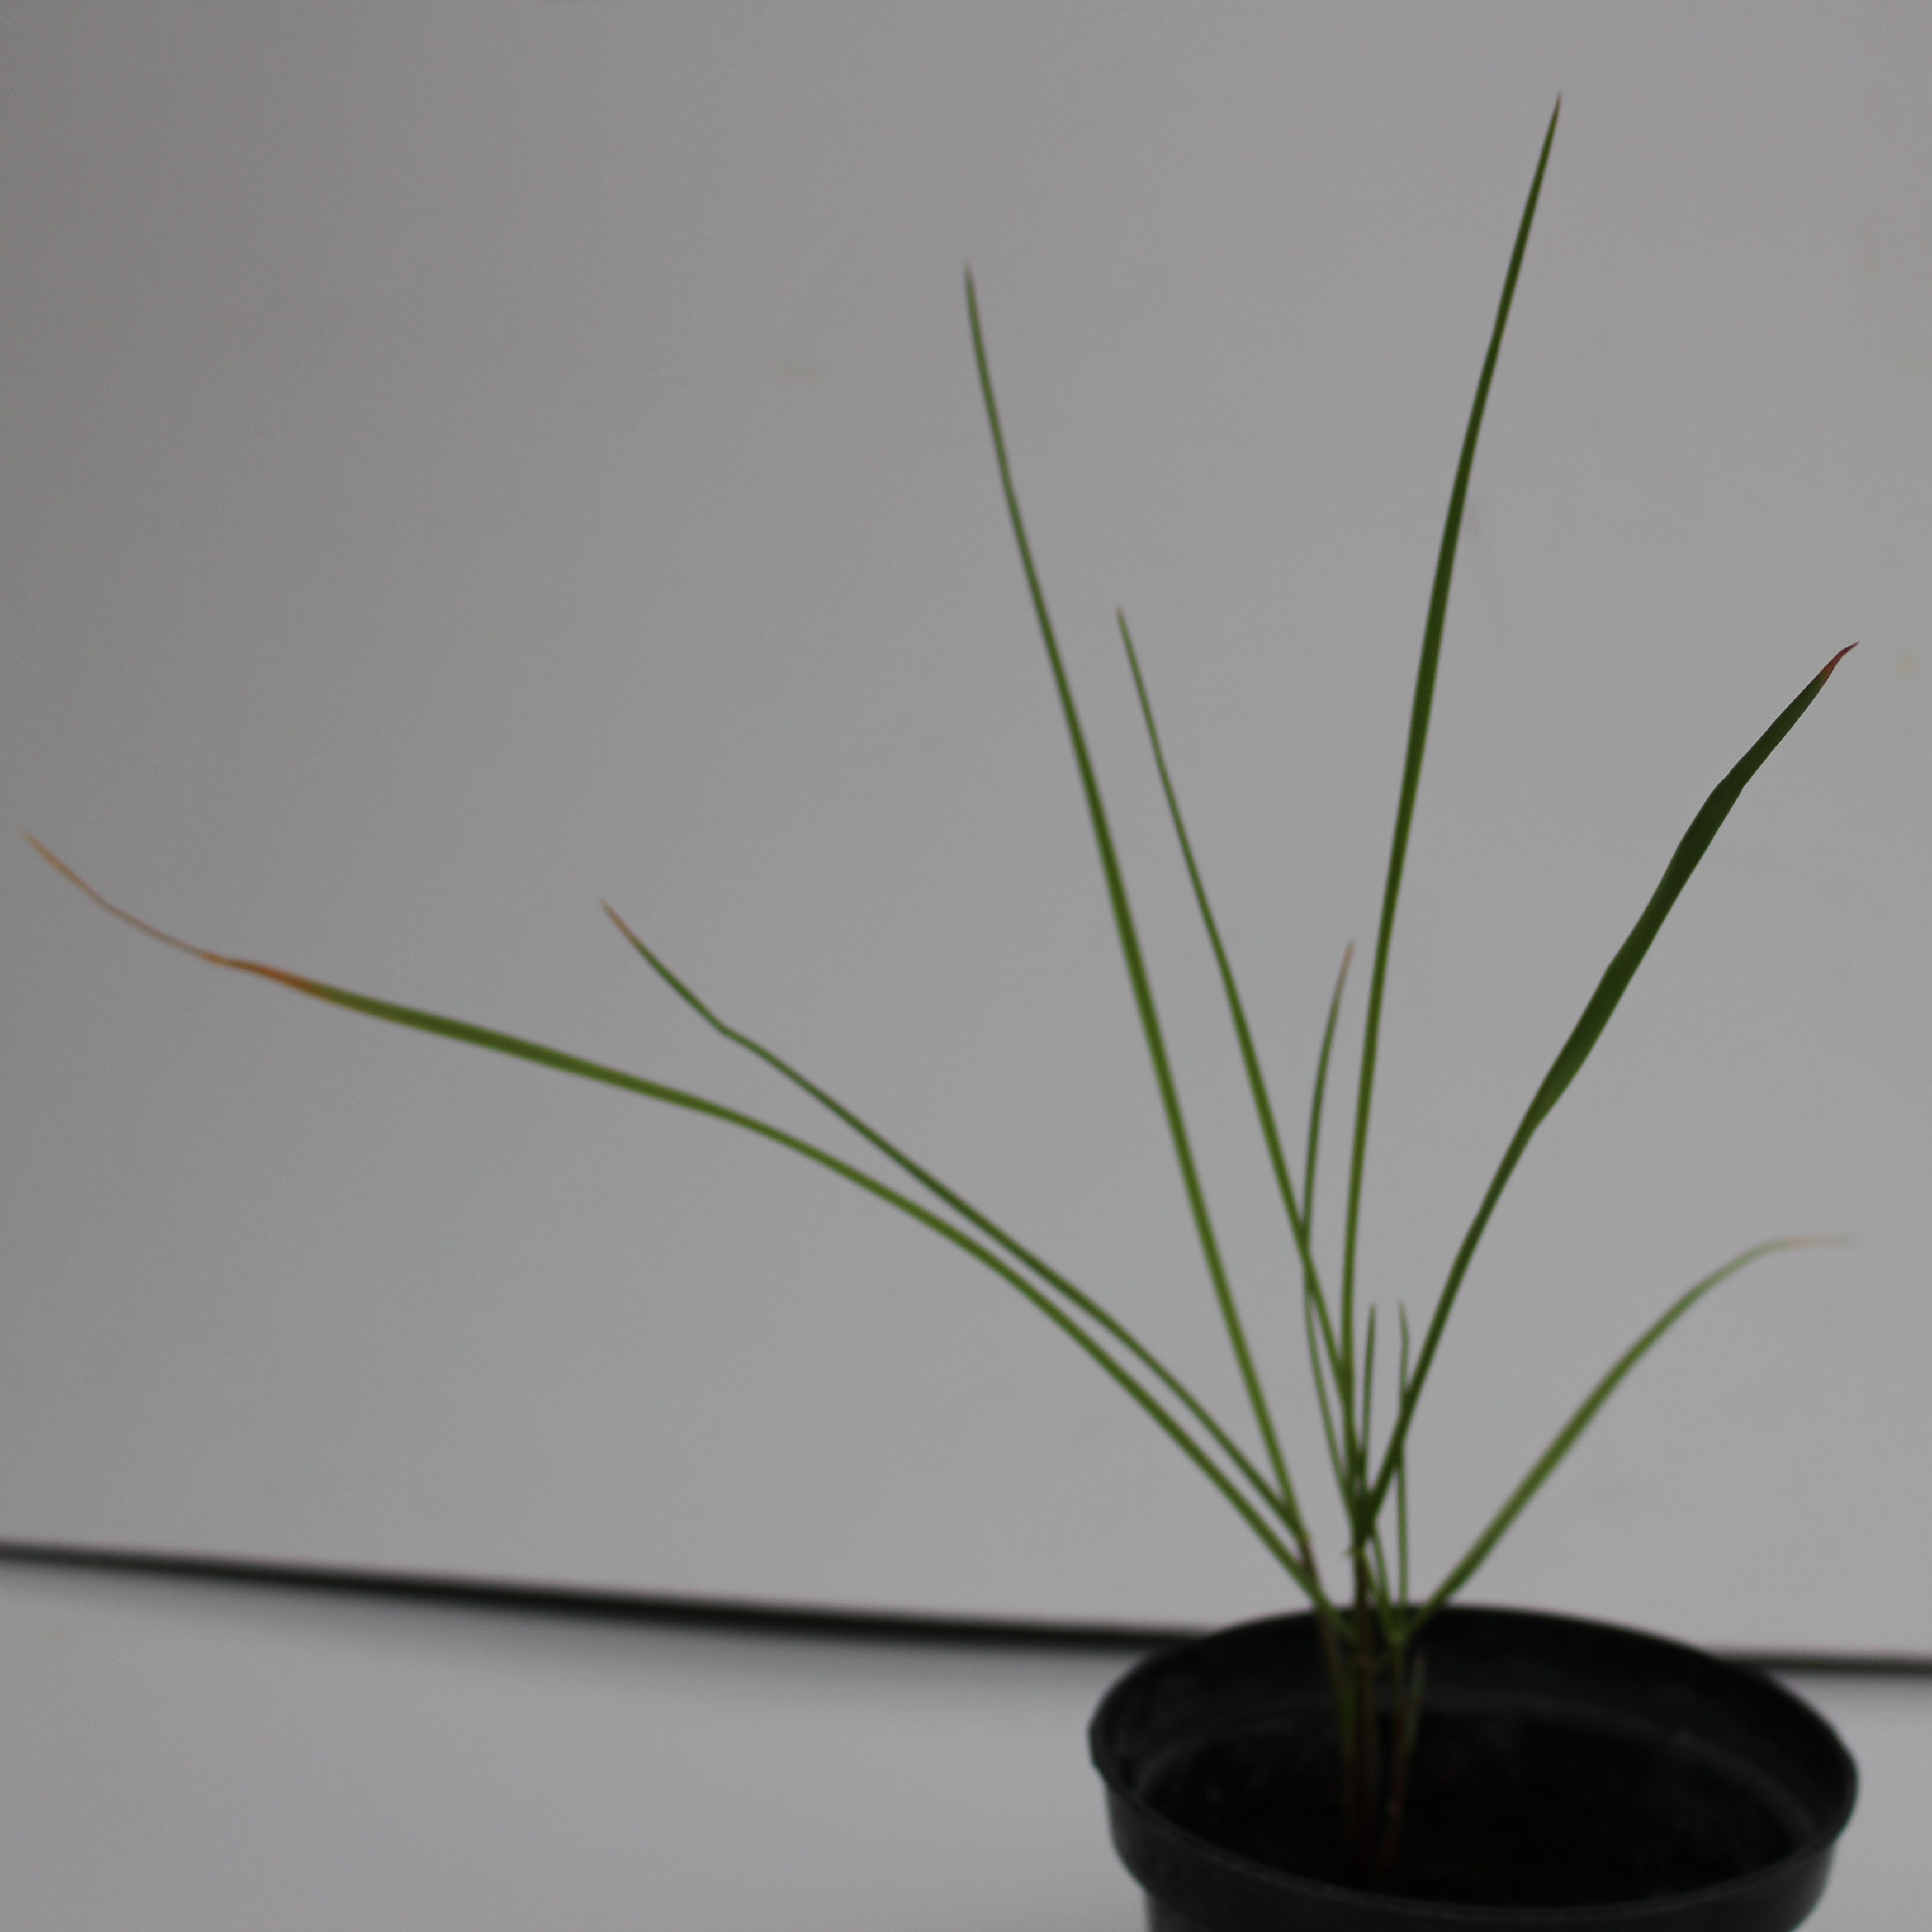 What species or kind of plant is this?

Lolium multiflorum
